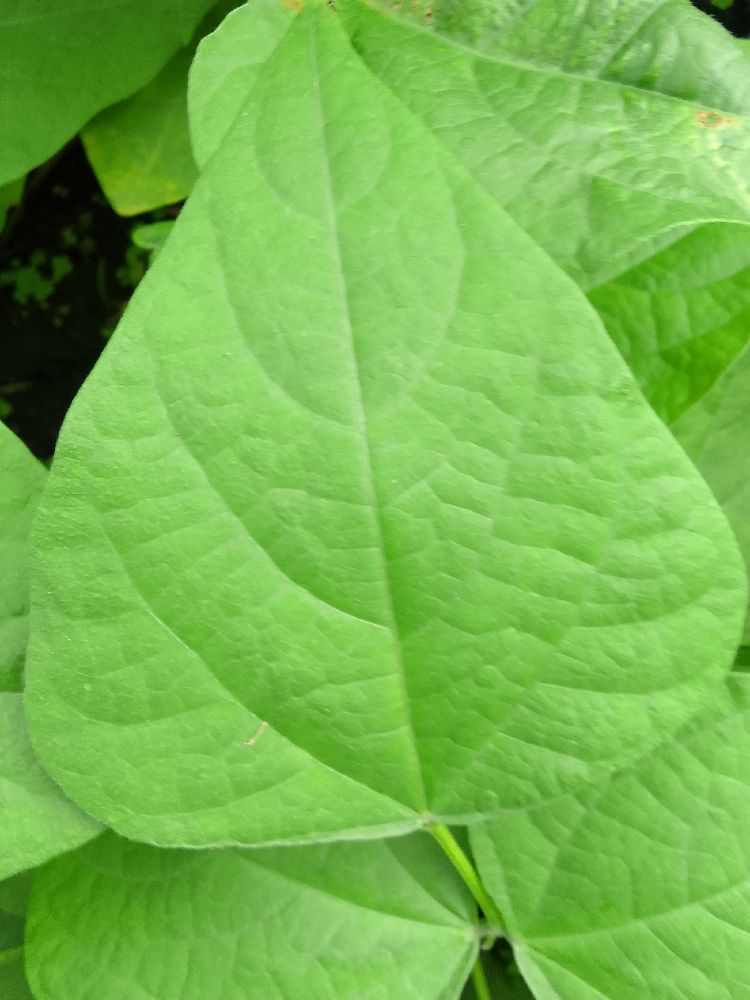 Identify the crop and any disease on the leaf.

common bean, healthy
